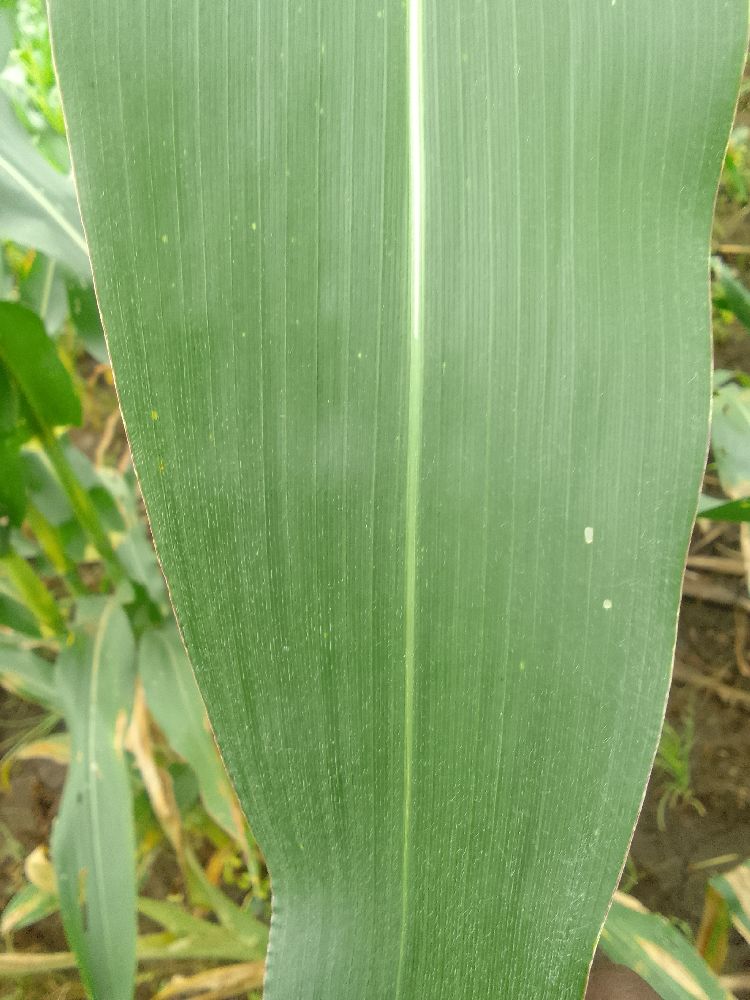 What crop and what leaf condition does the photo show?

maize, healthy
